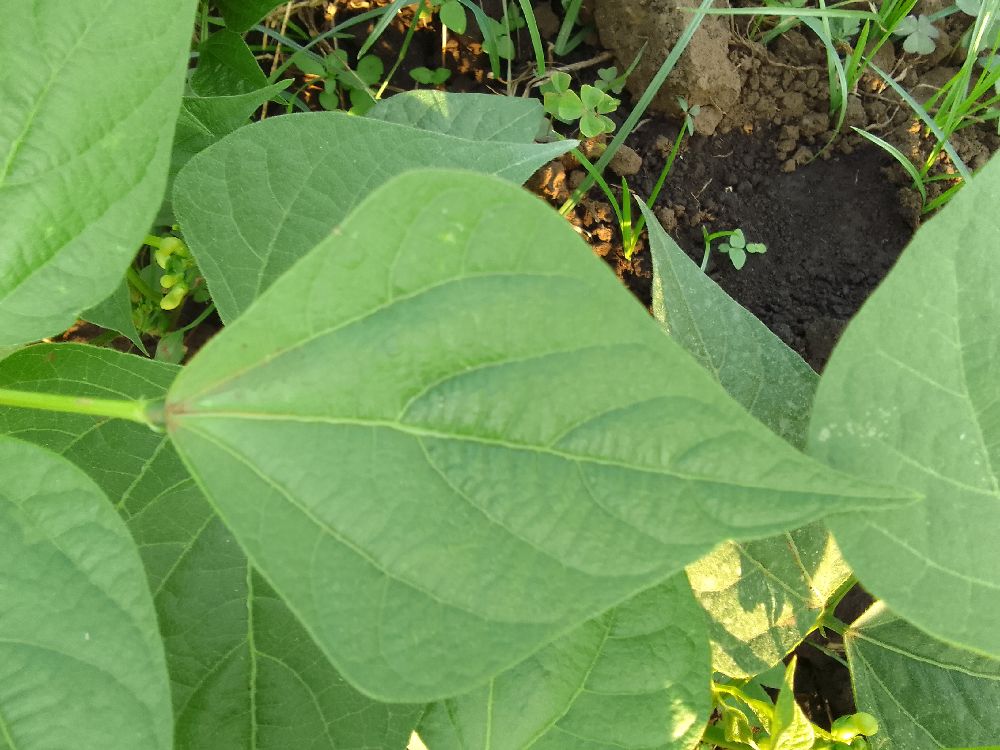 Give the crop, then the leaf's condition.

common bean, healthy
